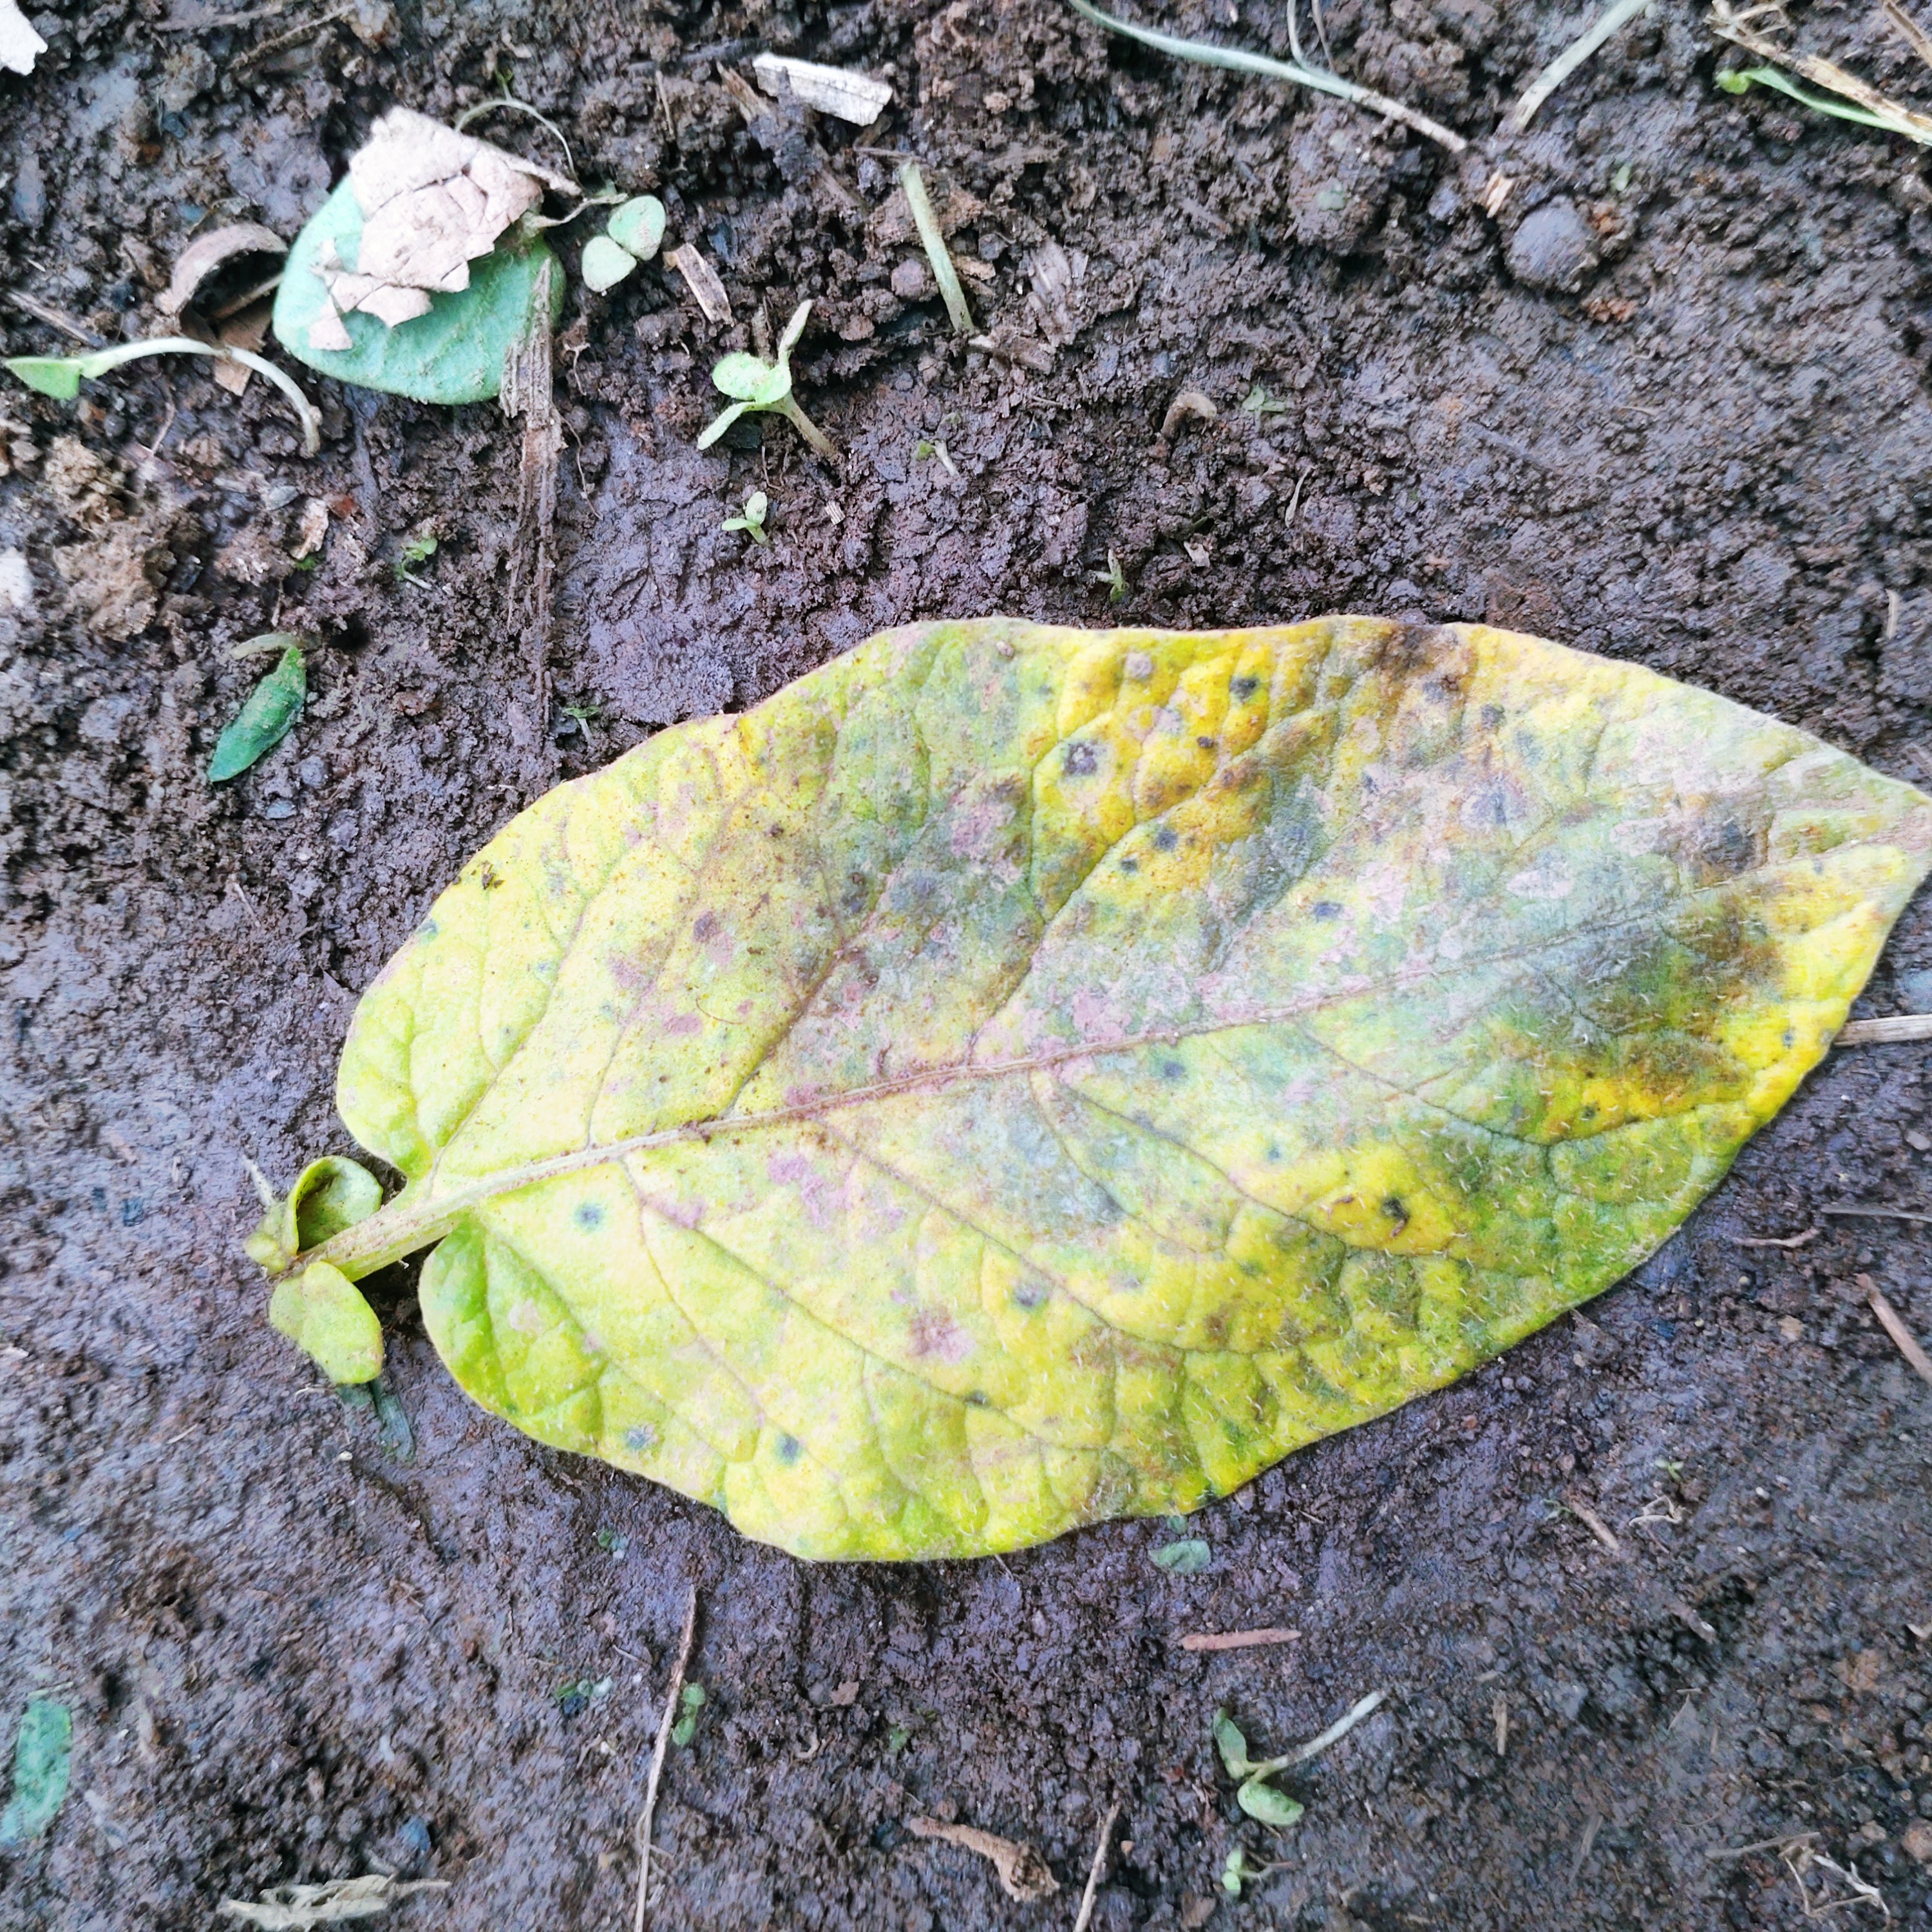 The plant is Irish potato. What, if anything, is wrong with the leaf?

late blight
